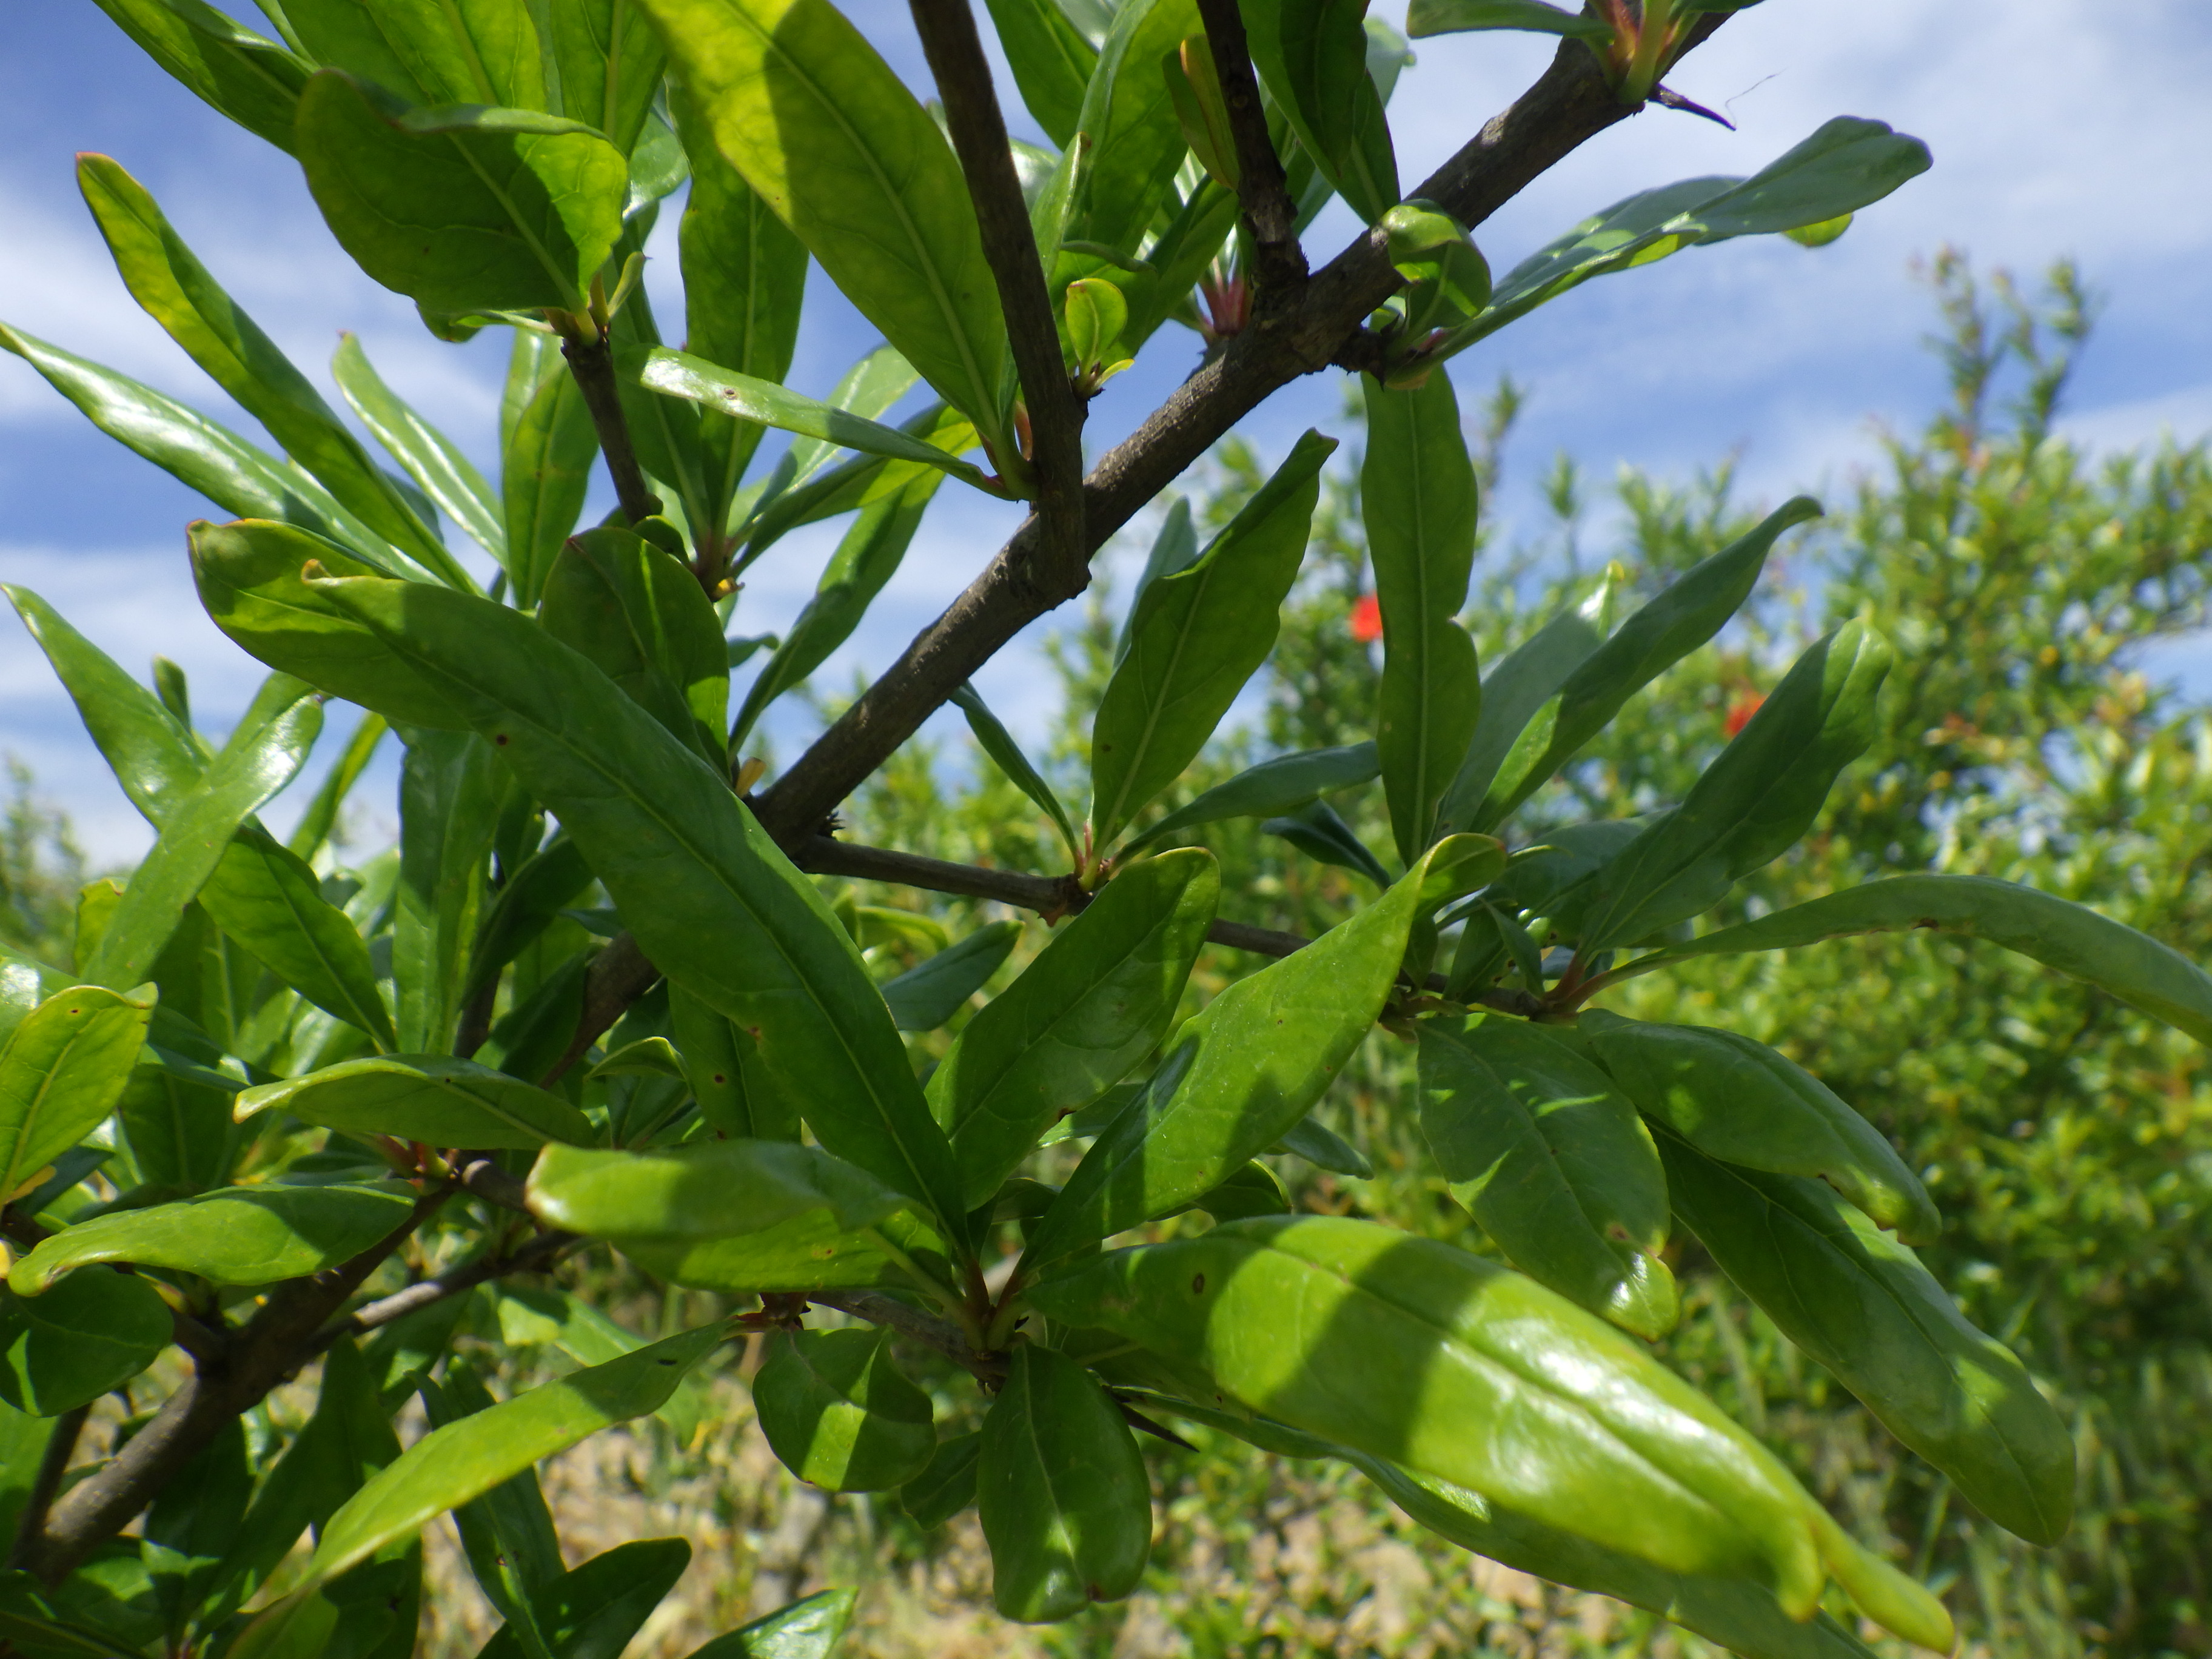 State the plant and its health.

pomegranate, aphids, coniella granati
